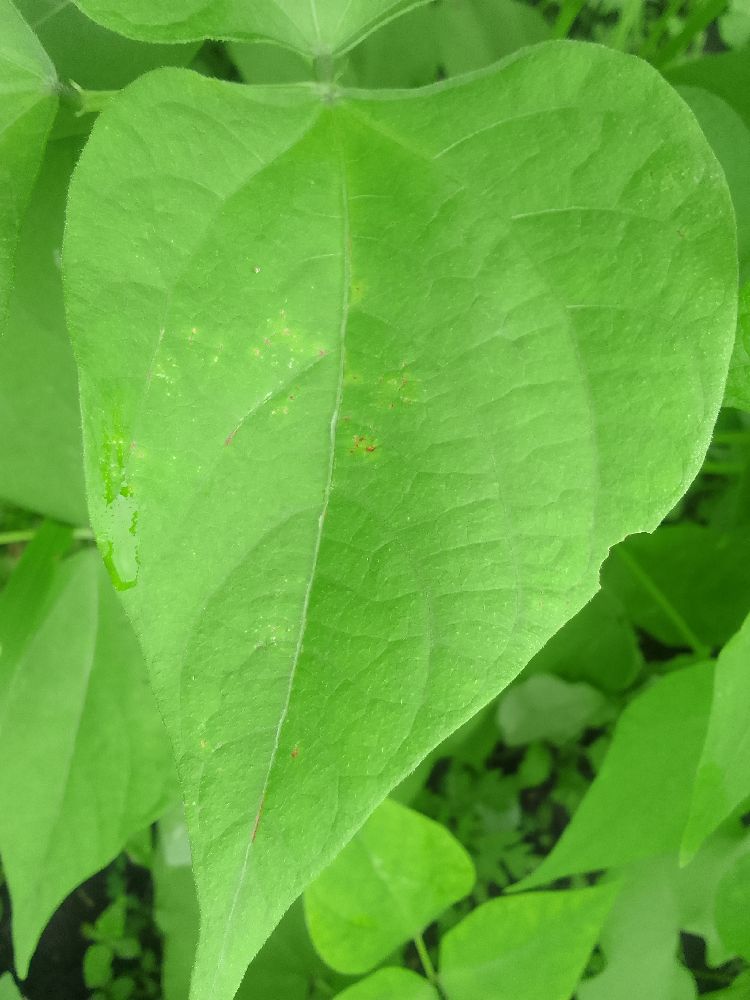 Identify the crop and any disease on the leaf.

common bean, healthy
